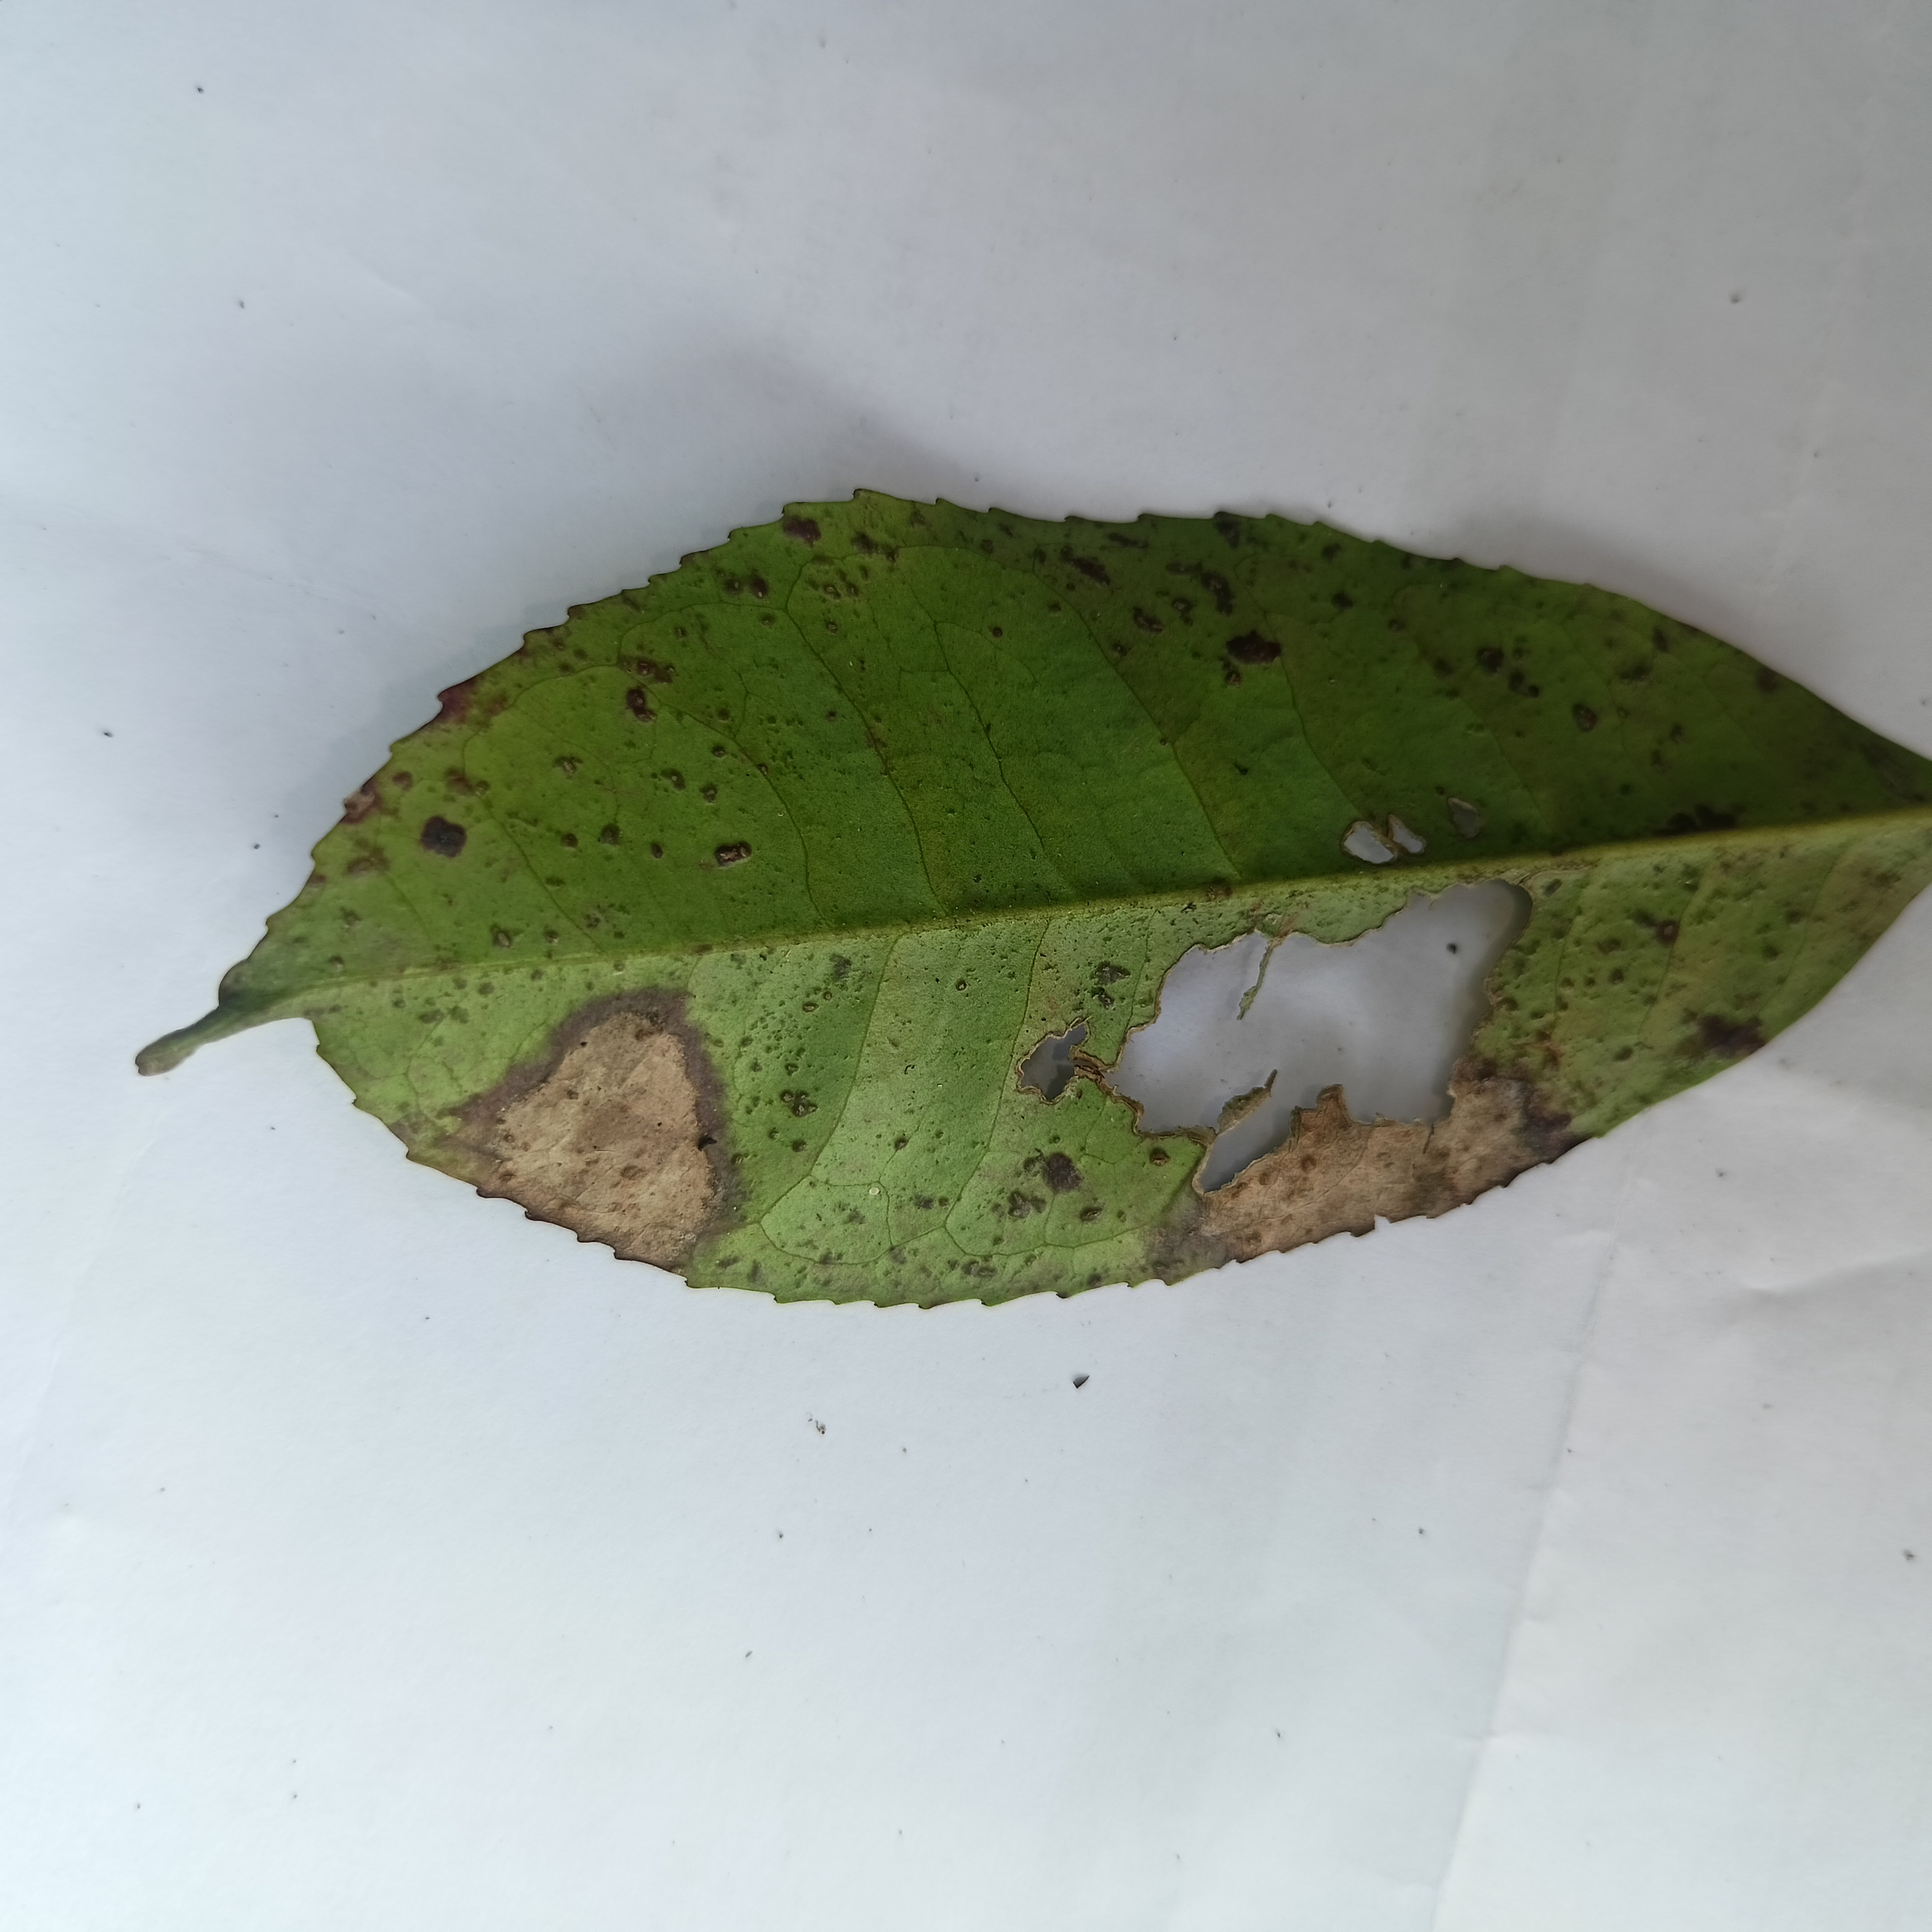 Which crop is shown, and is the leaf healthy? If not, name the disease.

tea, brown blight
